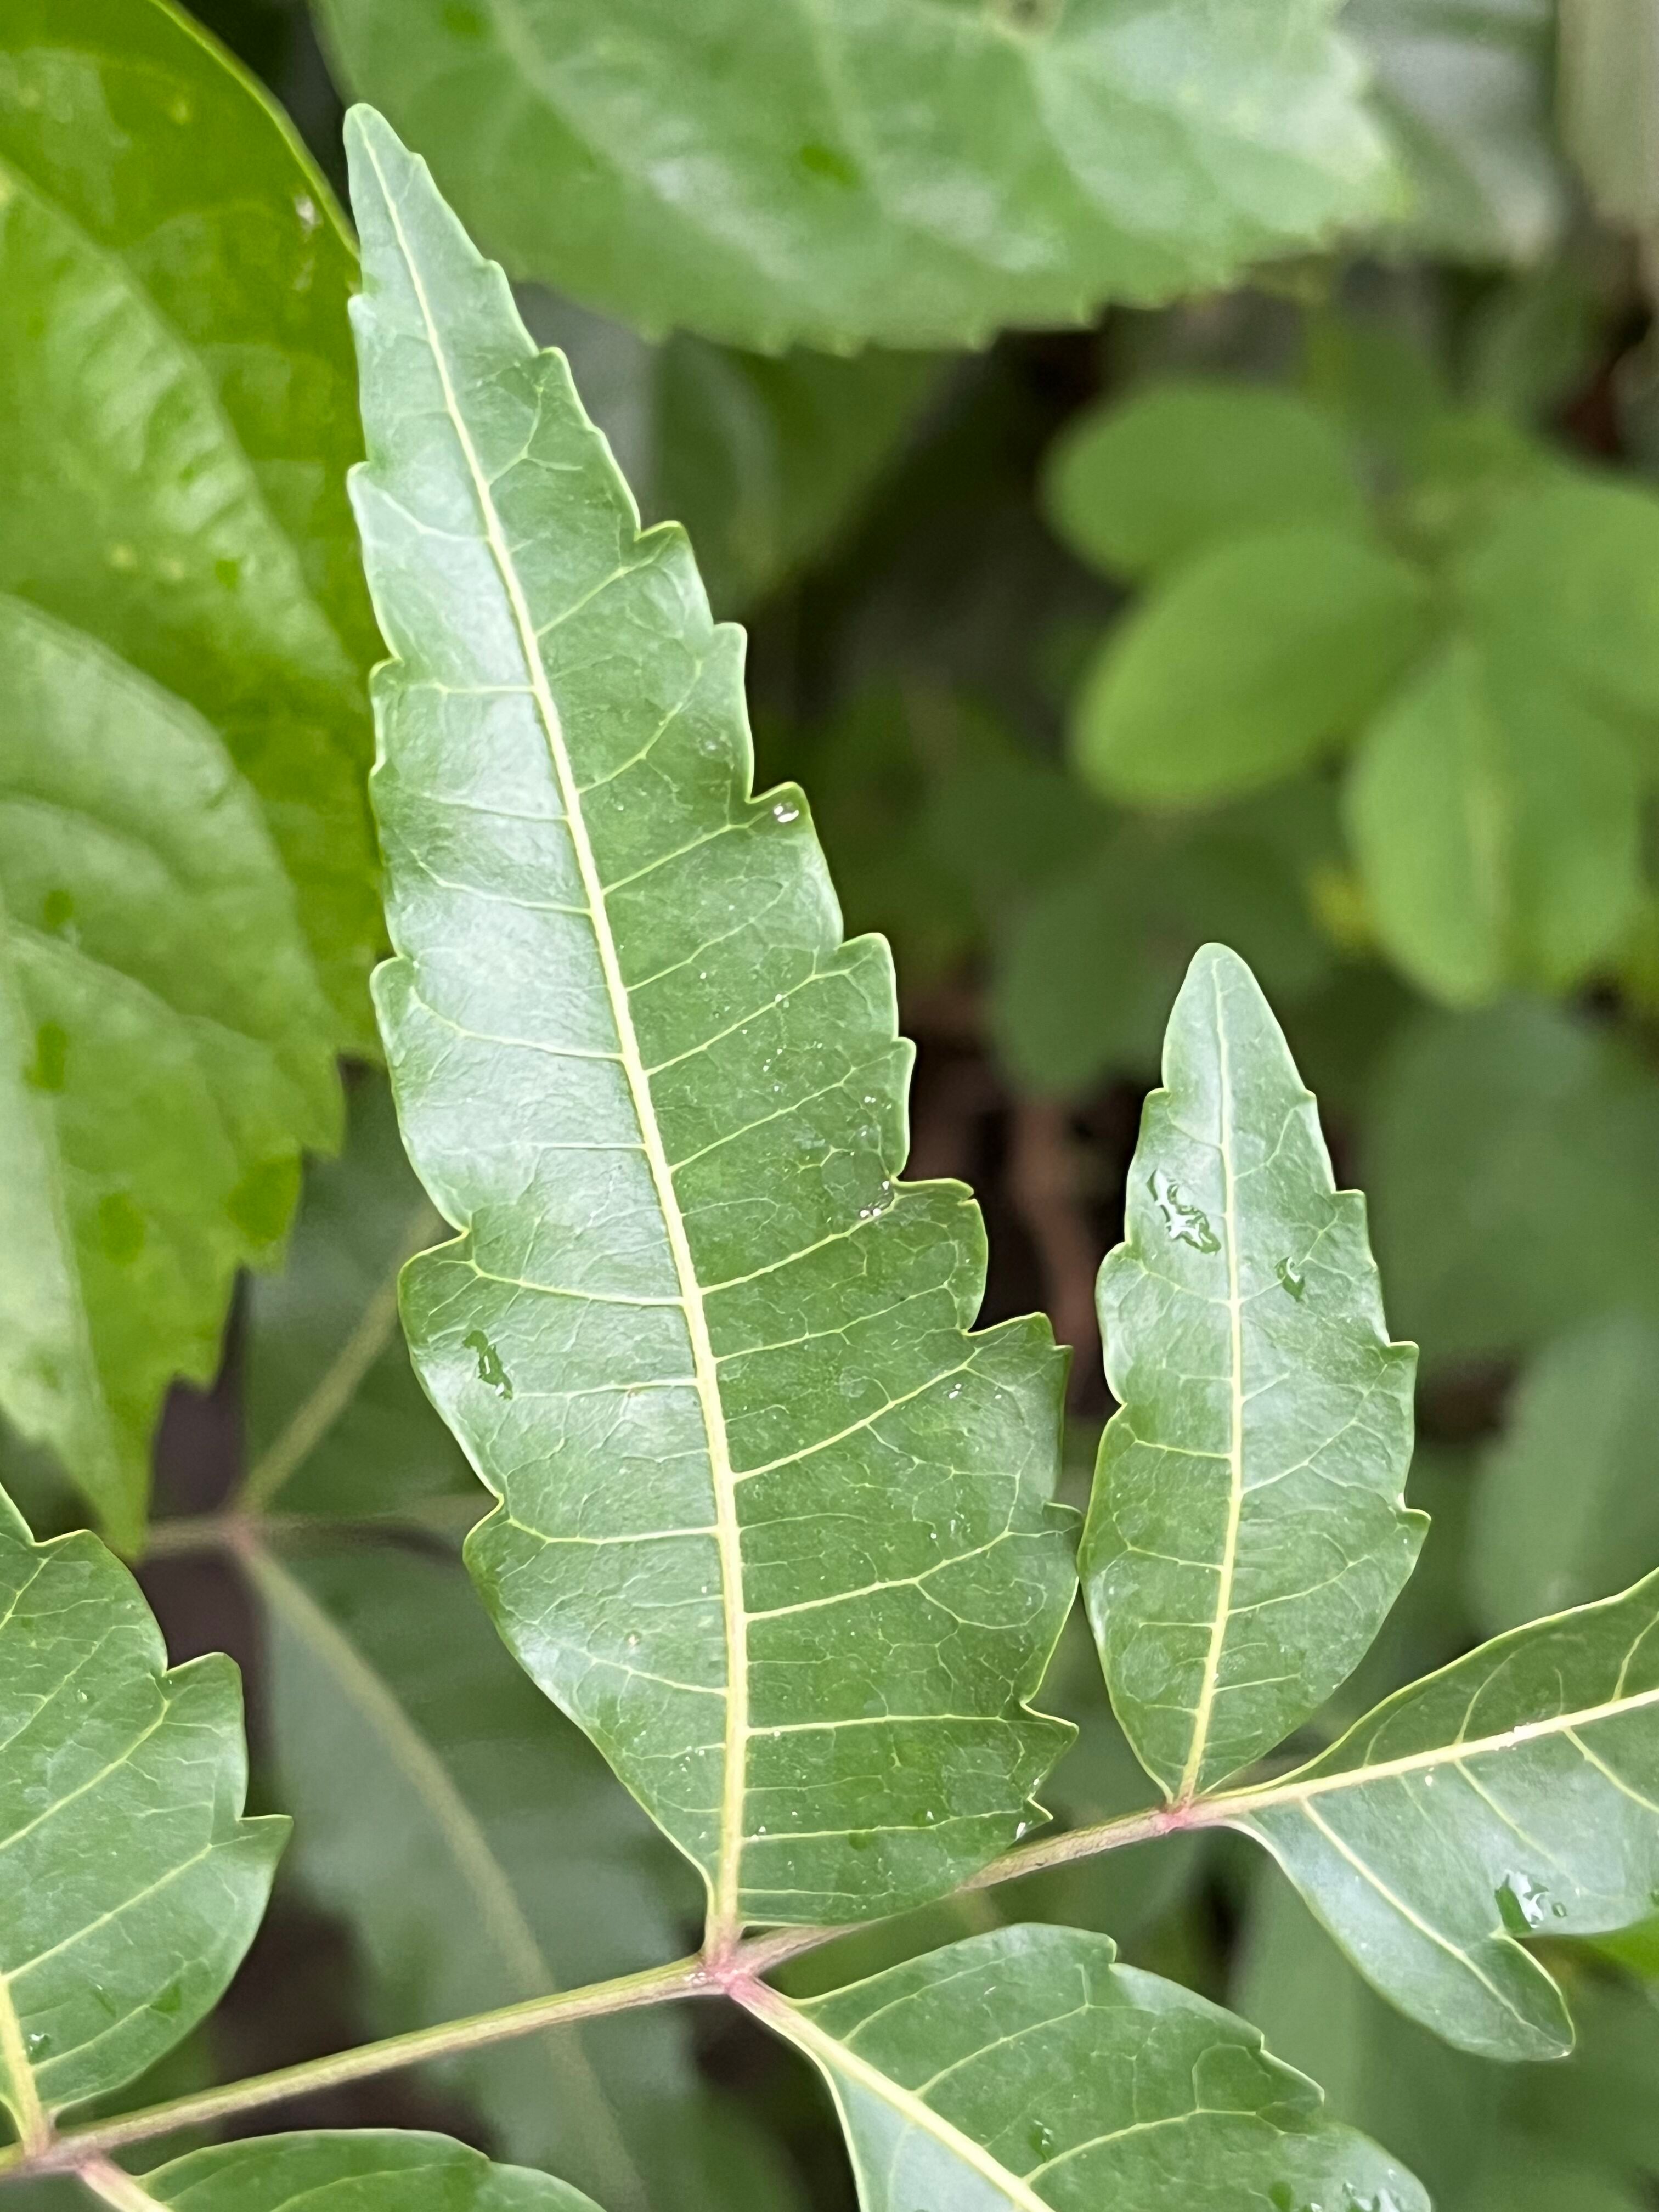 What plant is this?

neem
